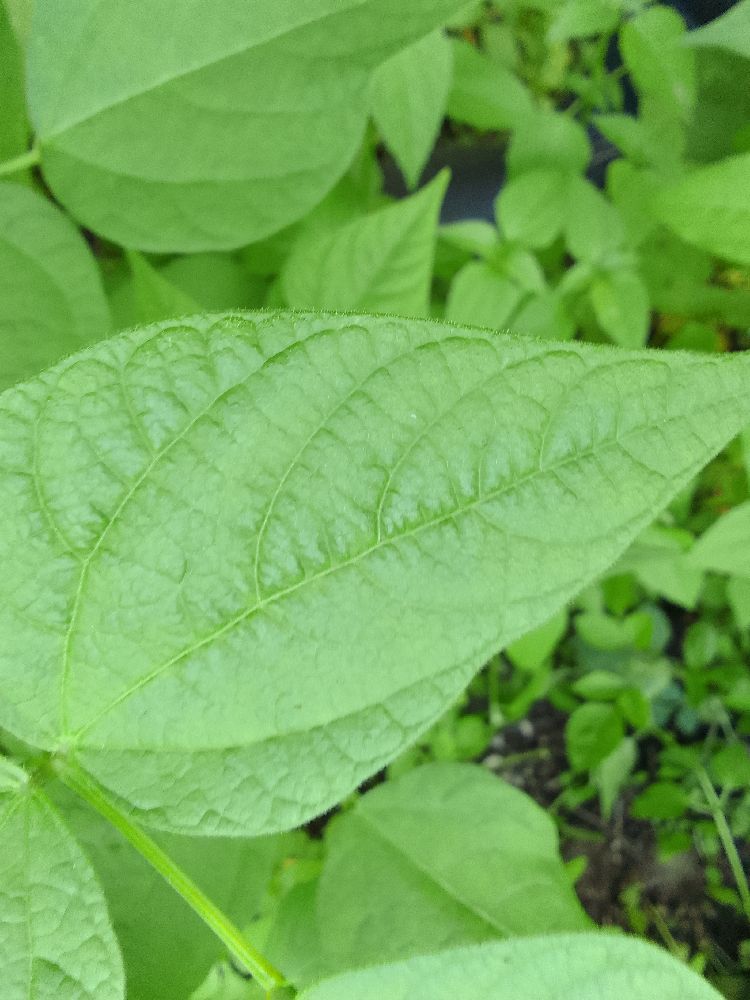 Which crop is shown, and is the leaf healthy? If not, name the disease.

common bean, healthy
